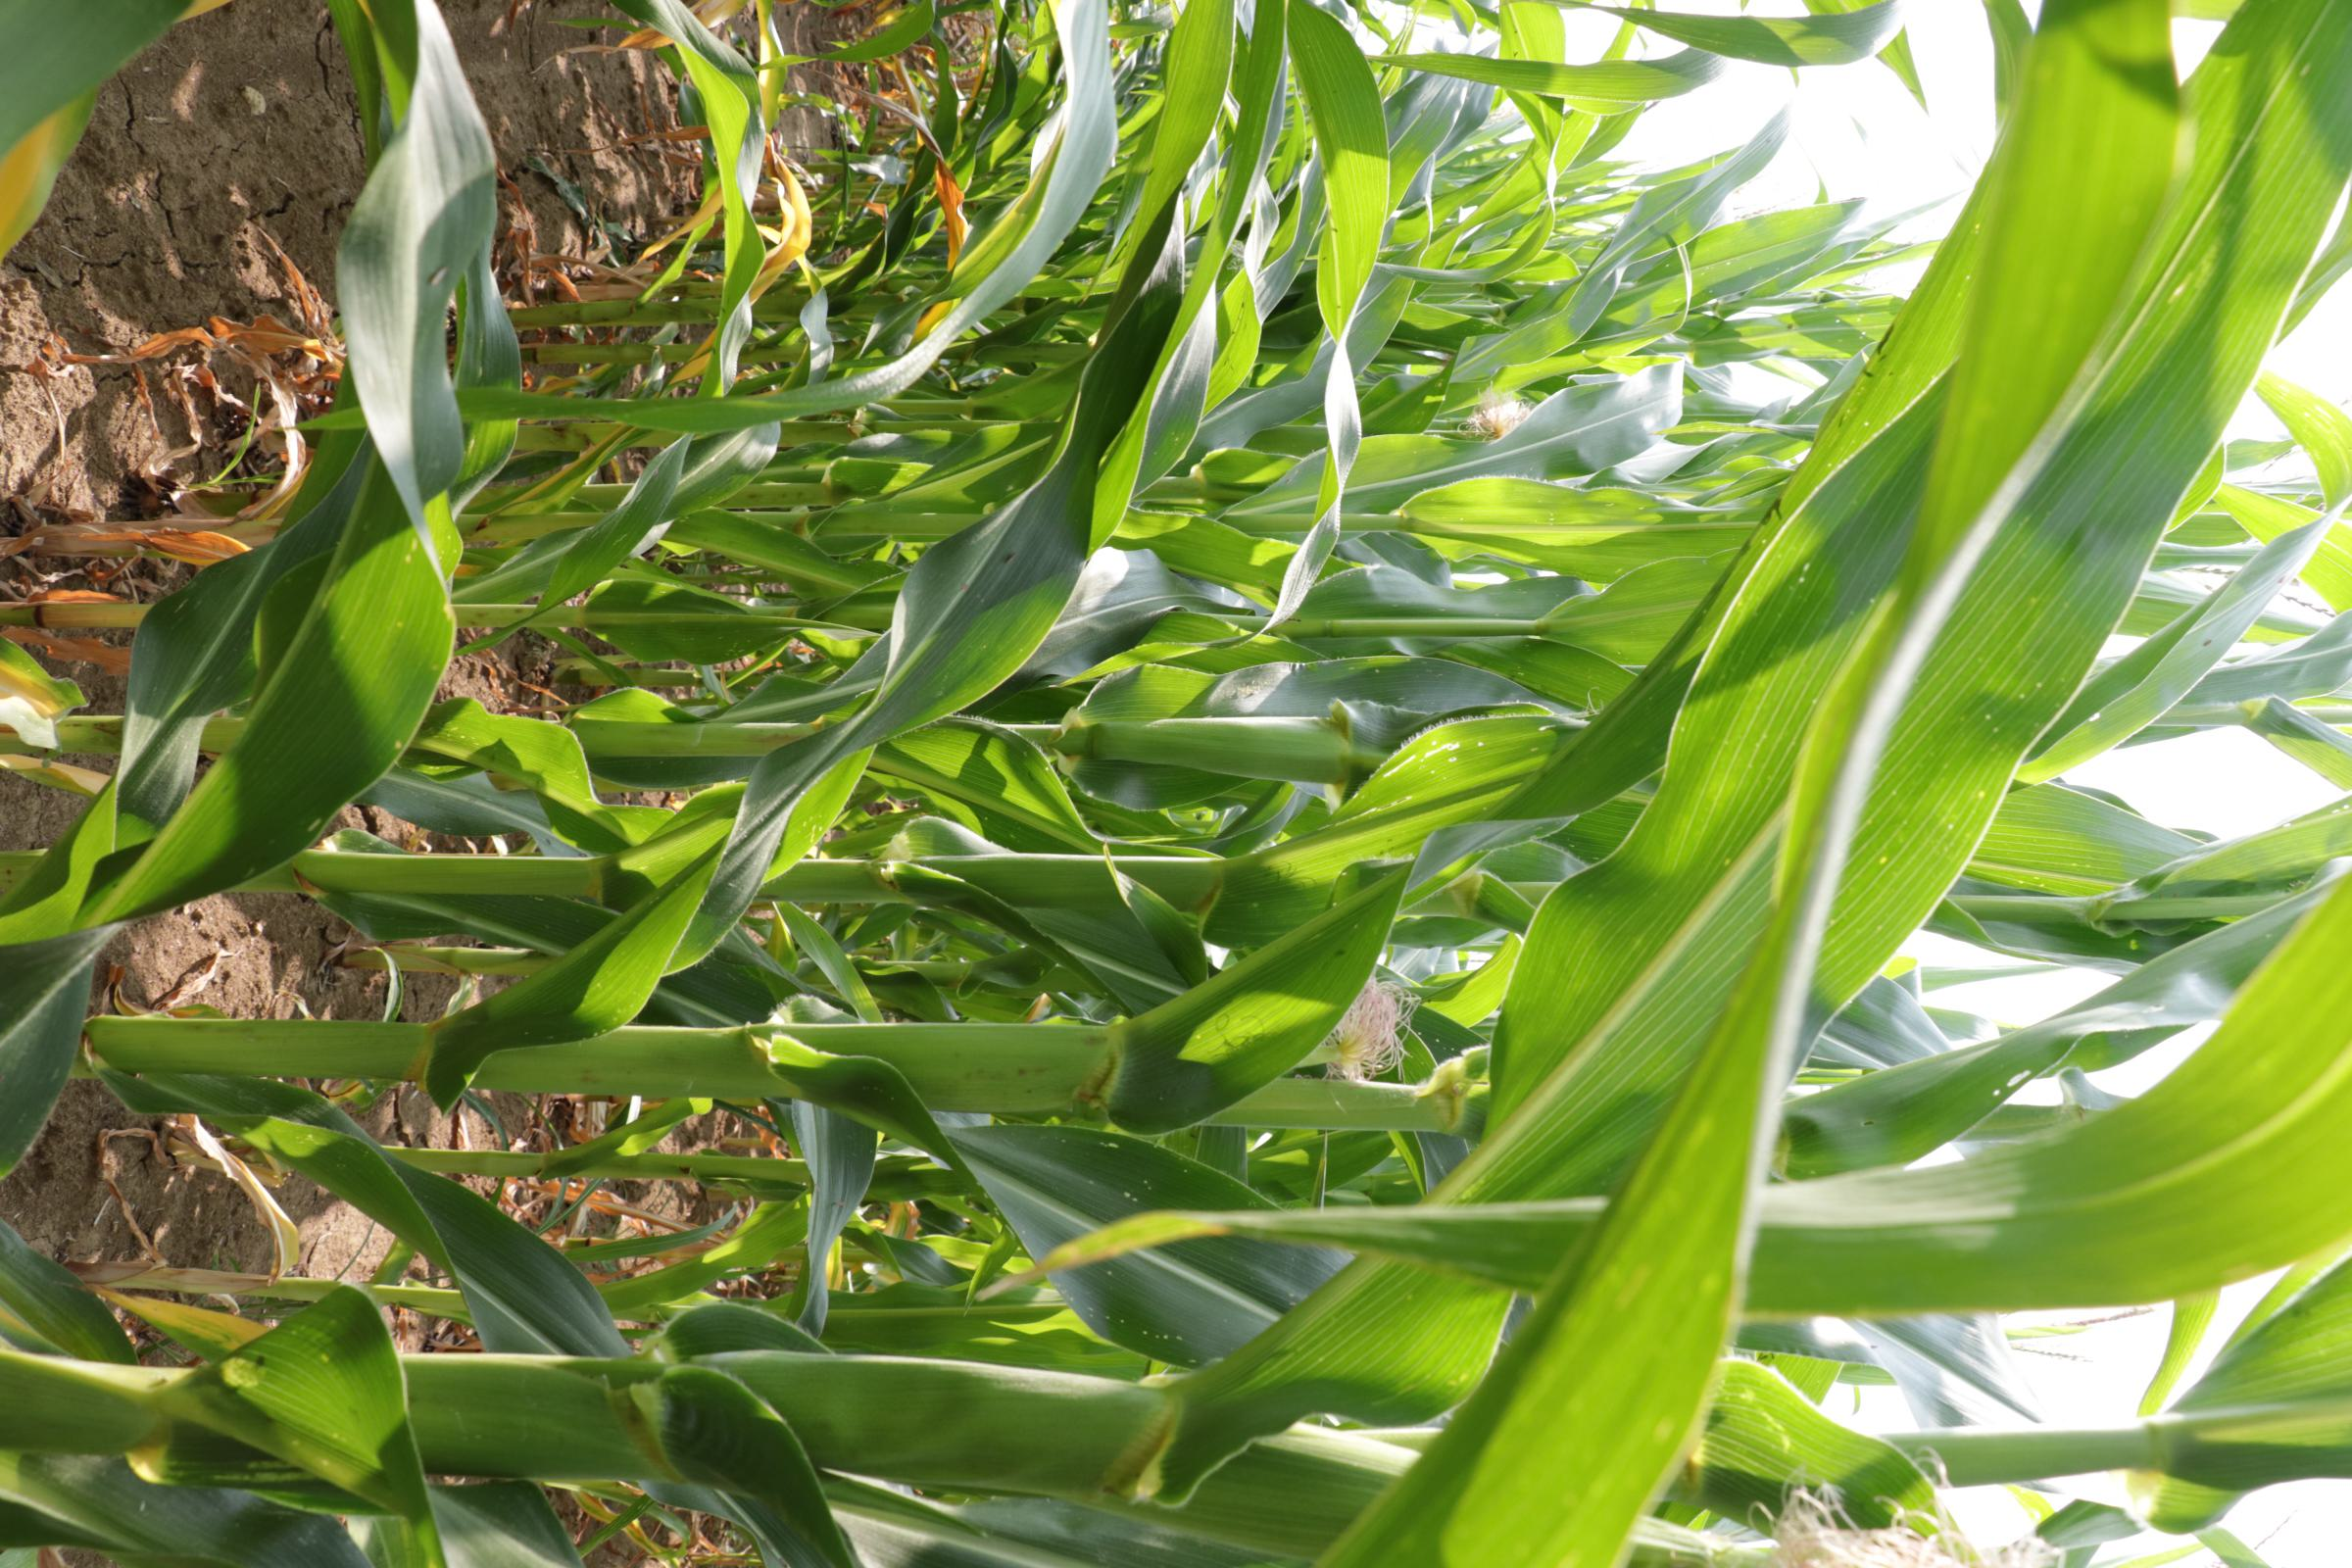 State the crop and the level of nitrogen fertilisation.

maize, no added nitrogen
